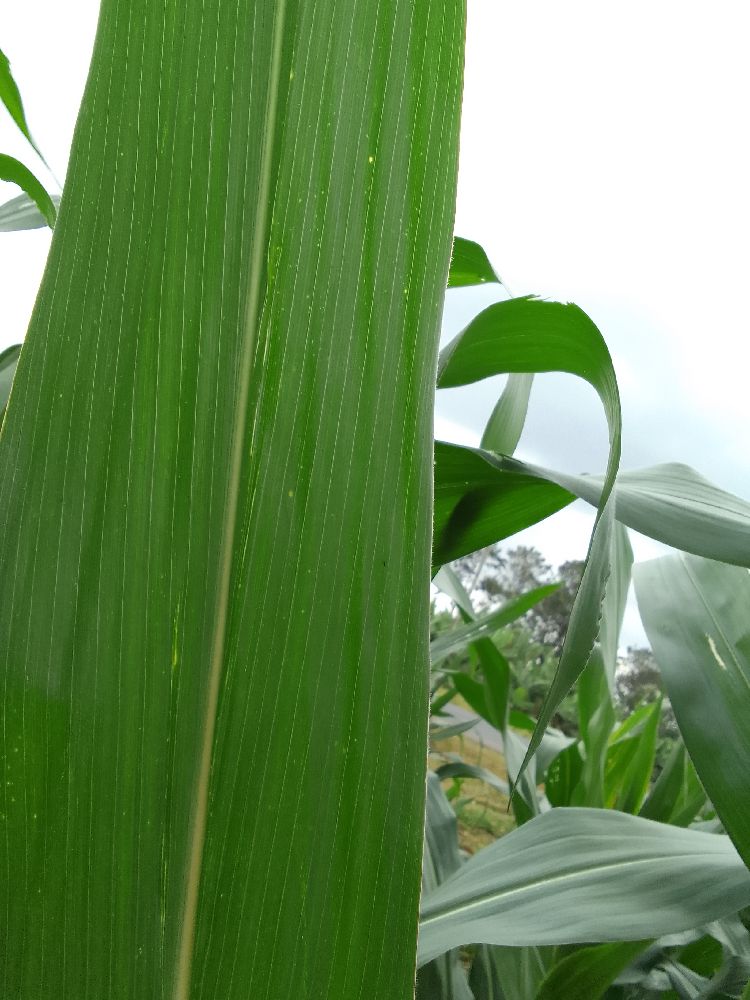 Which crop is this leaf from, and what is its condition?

maize, healthy
